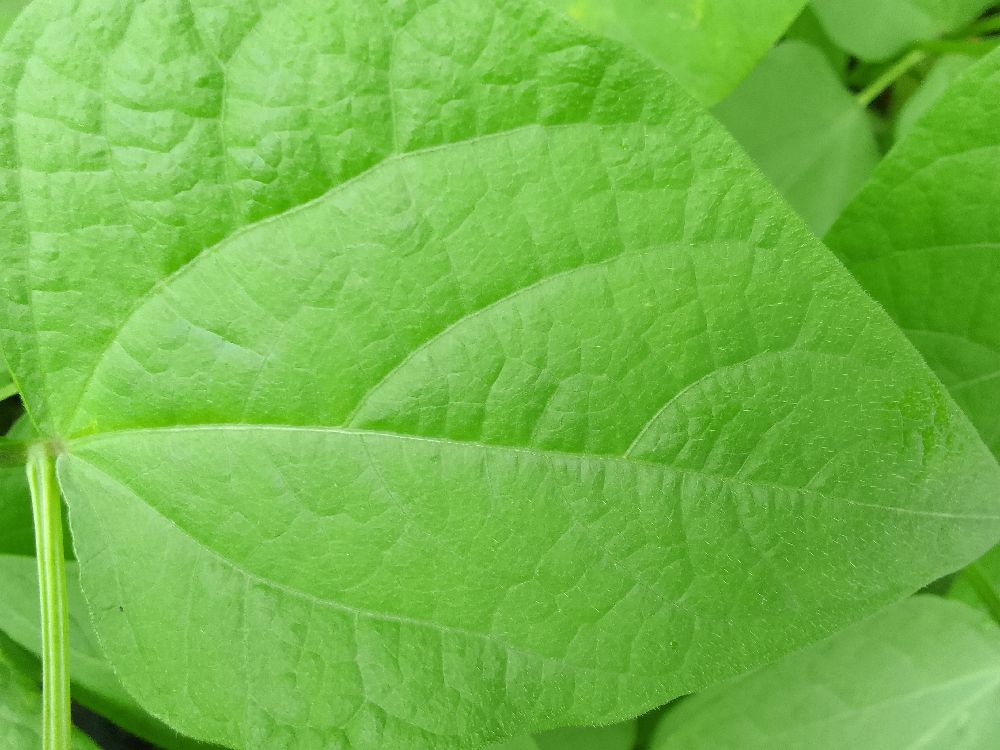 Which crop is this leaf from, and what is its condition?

common bean, healthy
